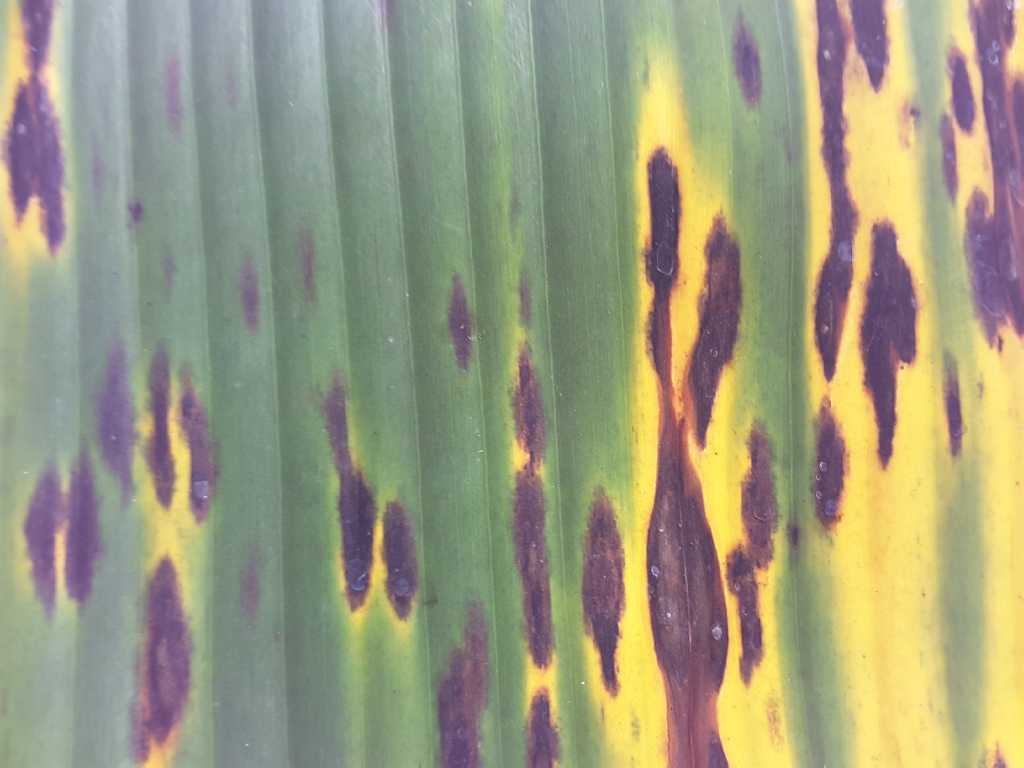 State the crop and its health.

banana, black sigatoka
